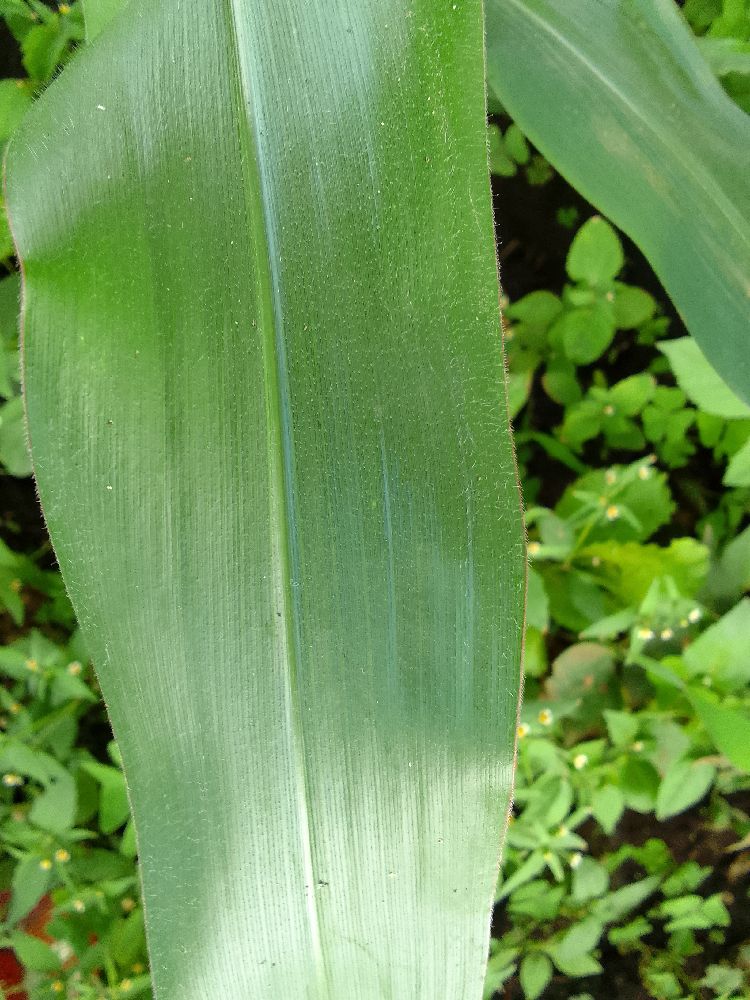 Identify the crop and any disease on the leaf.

maize, healthy
